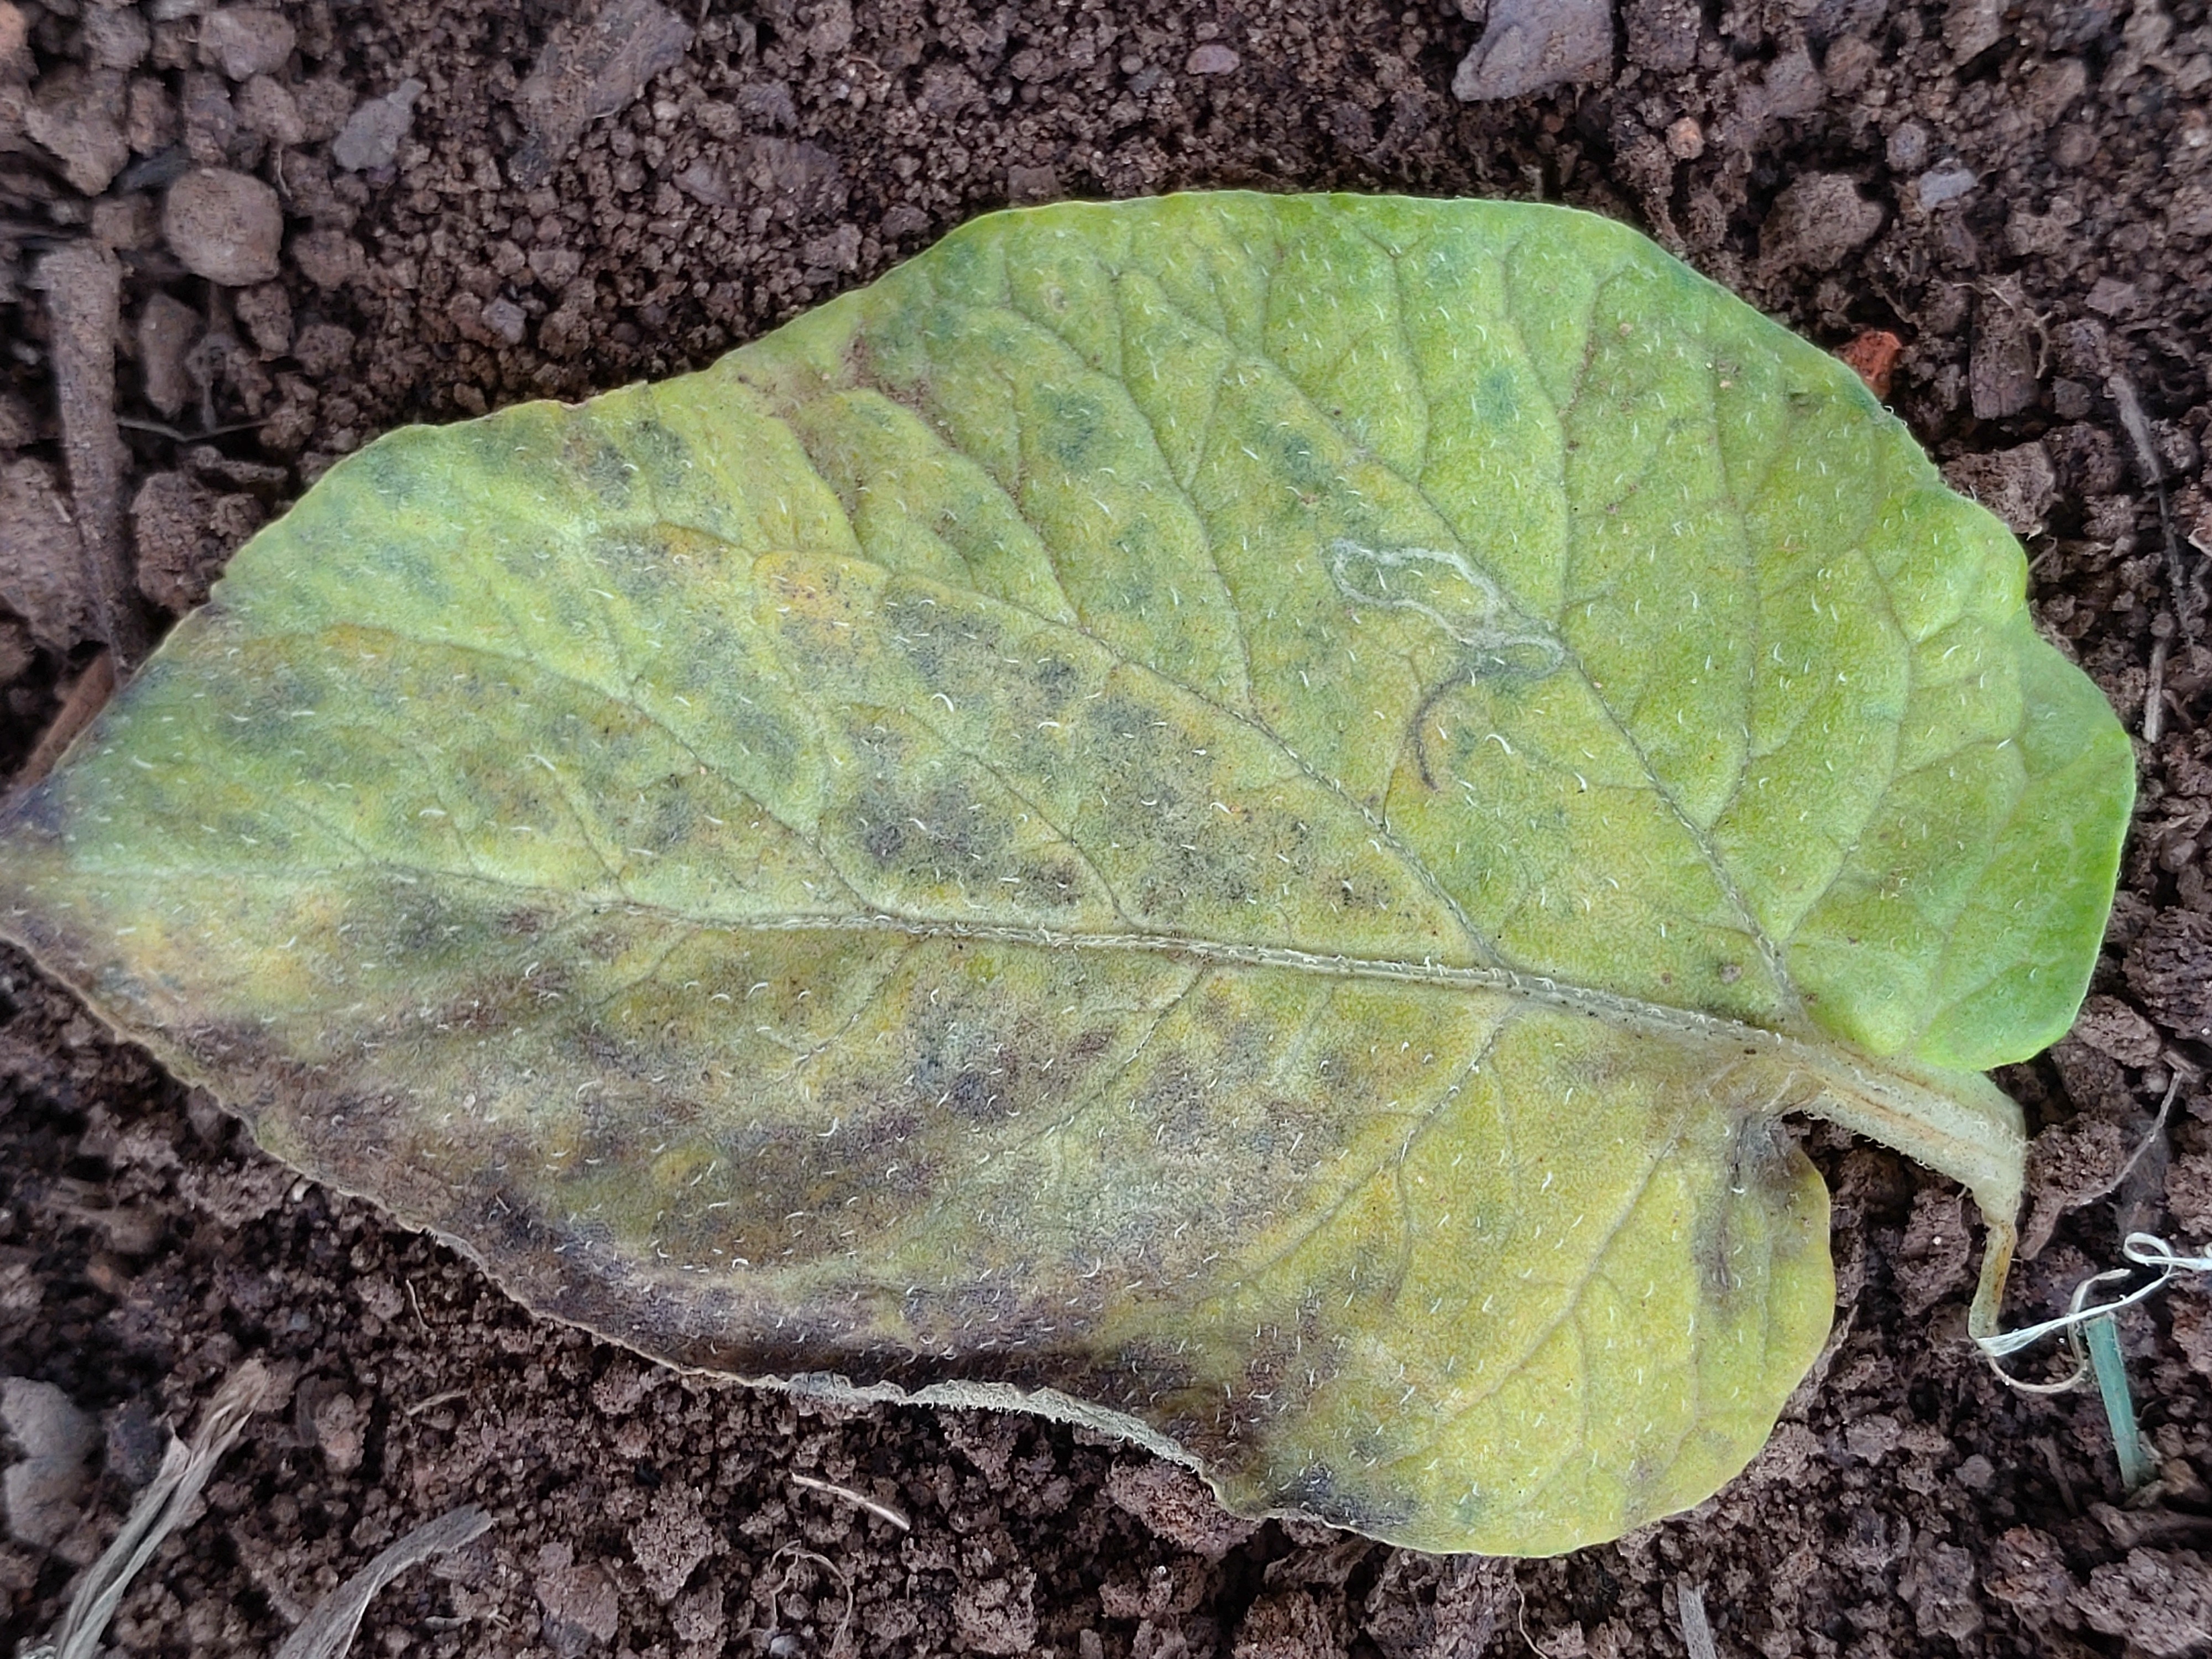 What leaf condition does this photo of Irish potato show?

late blight
